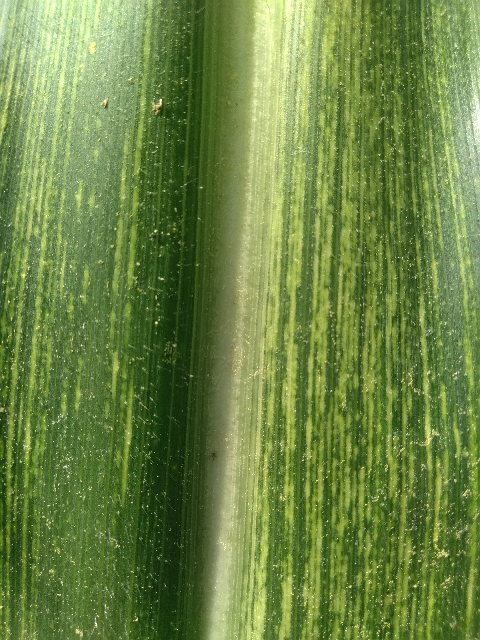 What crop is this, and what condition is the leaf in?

maize, maize streak virus
